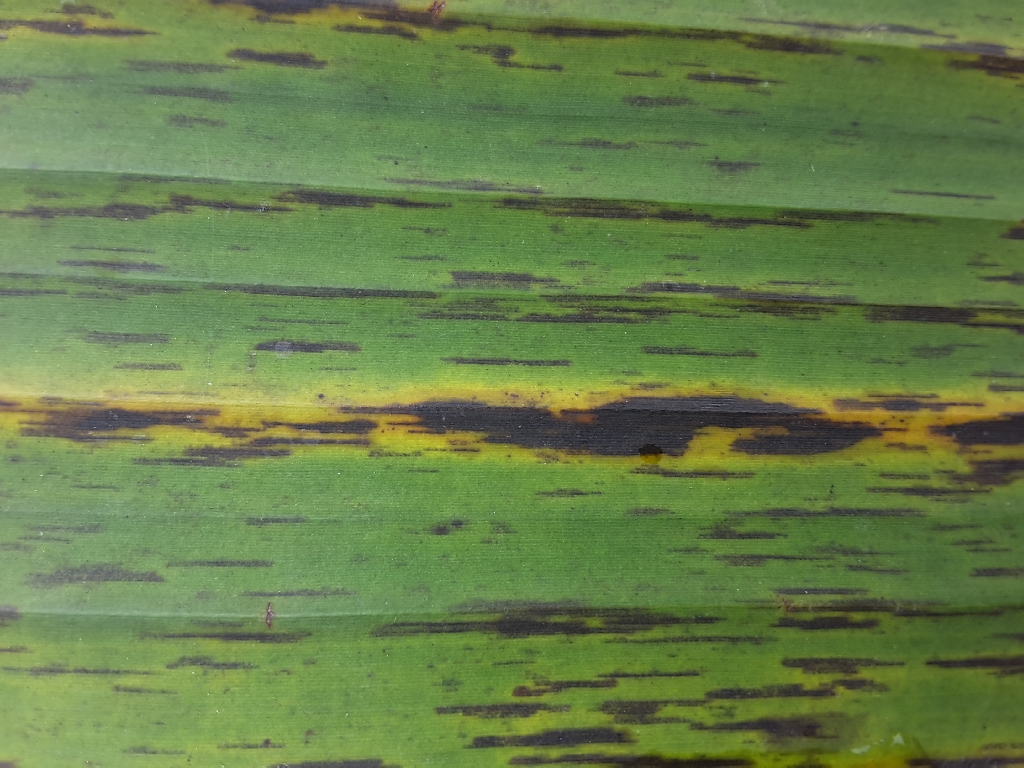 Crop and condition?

banana, black sigatoka
